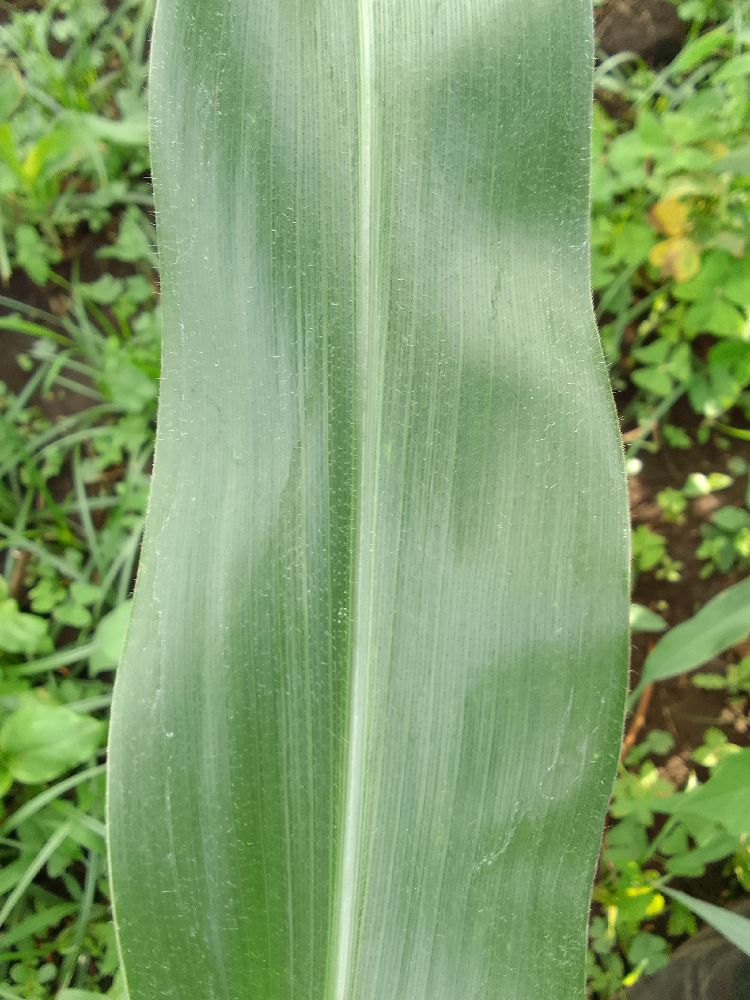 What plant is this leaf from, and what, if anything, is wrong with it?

maize, healthy
